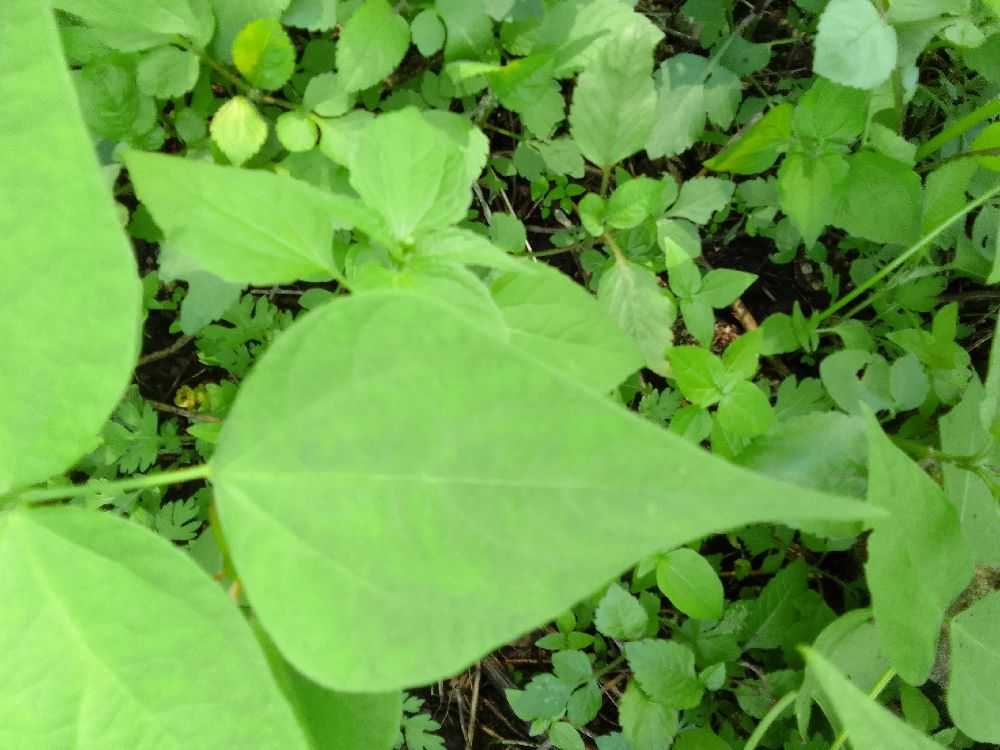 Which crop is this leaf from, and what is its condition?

common bean, healthy
